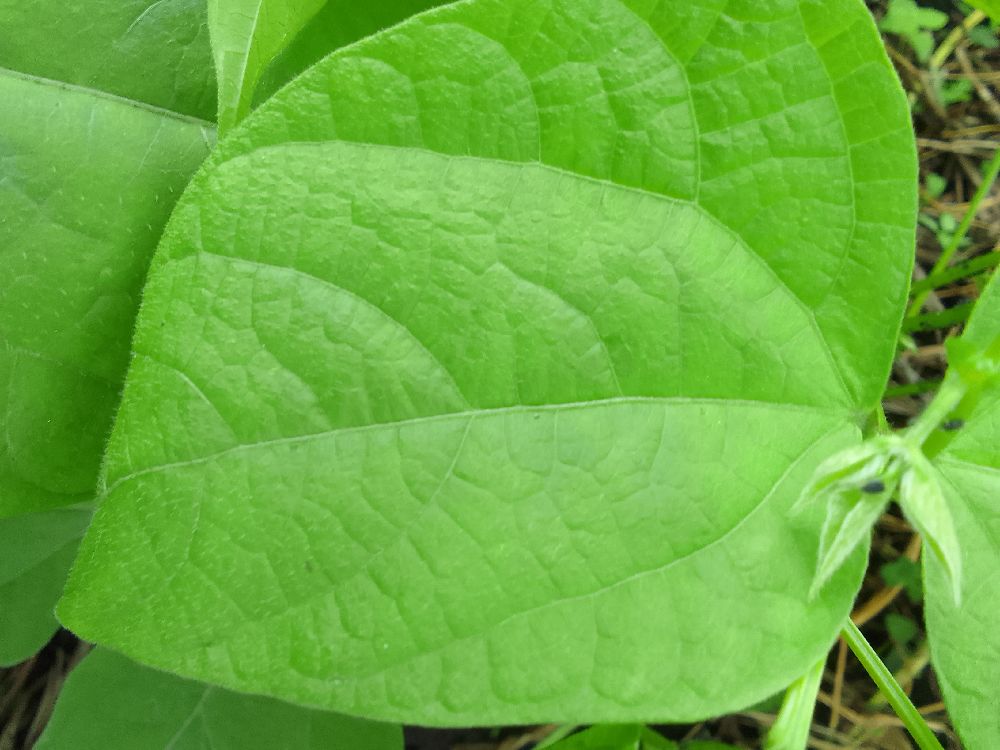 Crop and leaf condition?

common bean, healthy
